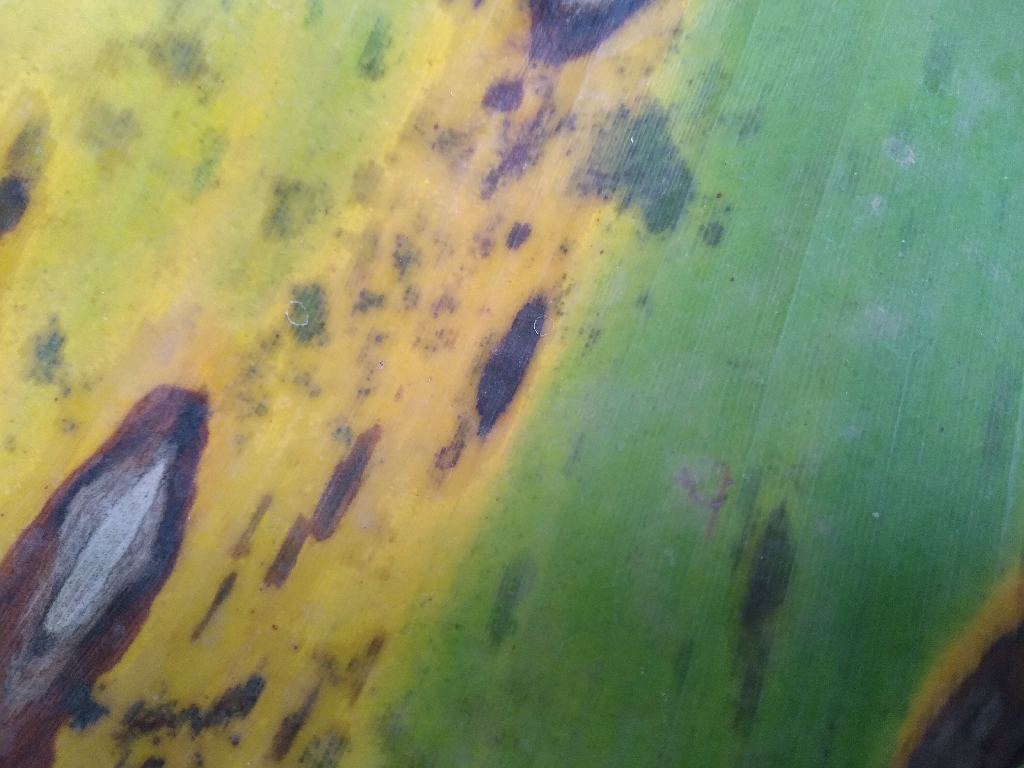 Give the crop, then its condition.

banana, black sigatoka
